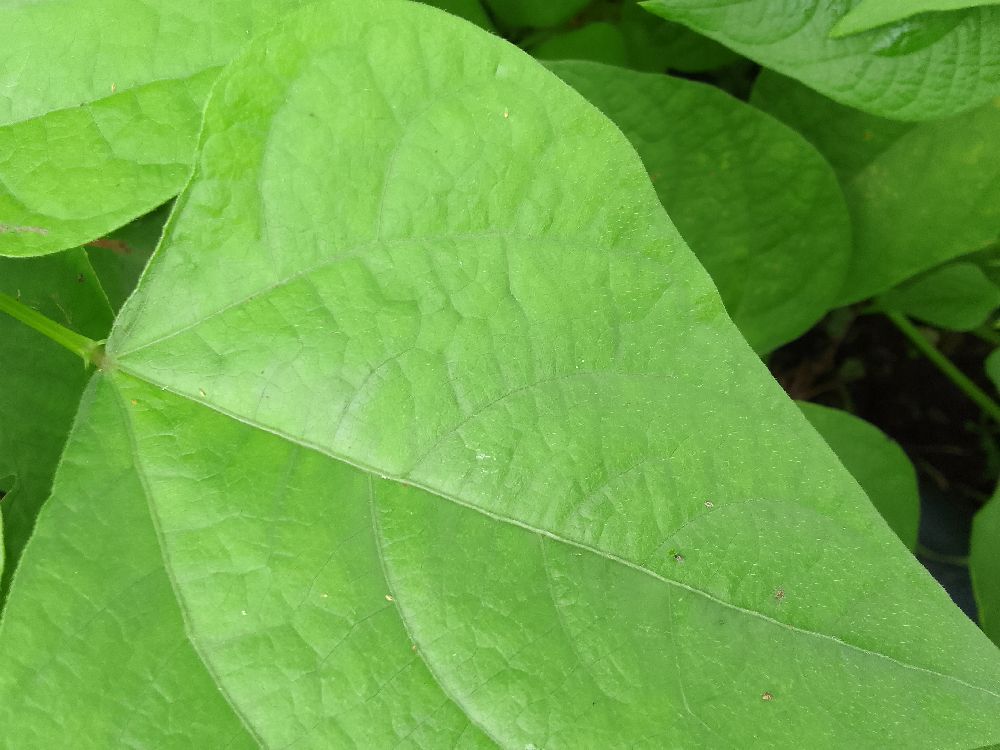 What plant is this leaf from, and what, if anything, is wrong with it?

common bean, healthy
